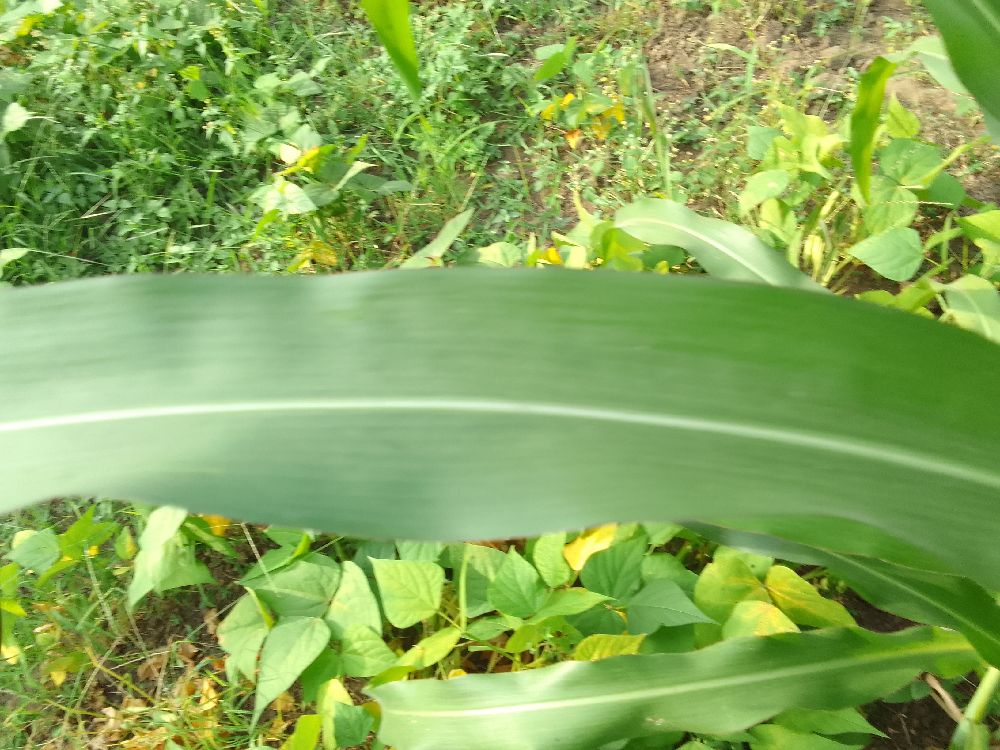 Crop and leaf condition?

maize, healthy
